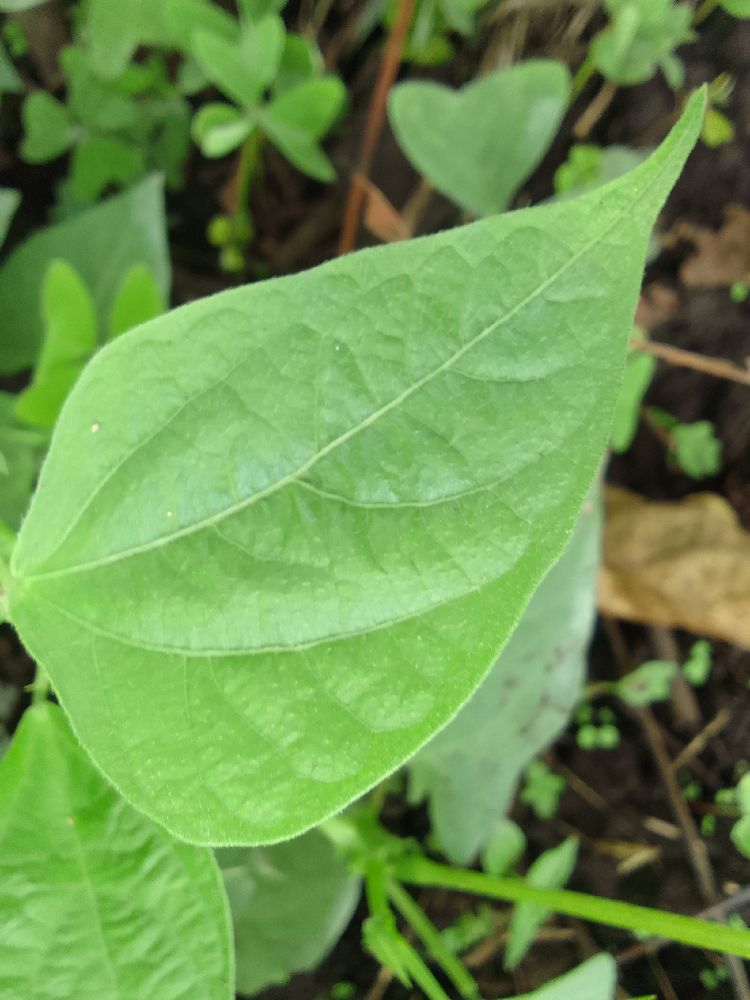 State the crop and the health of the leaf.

common bean, healthy
